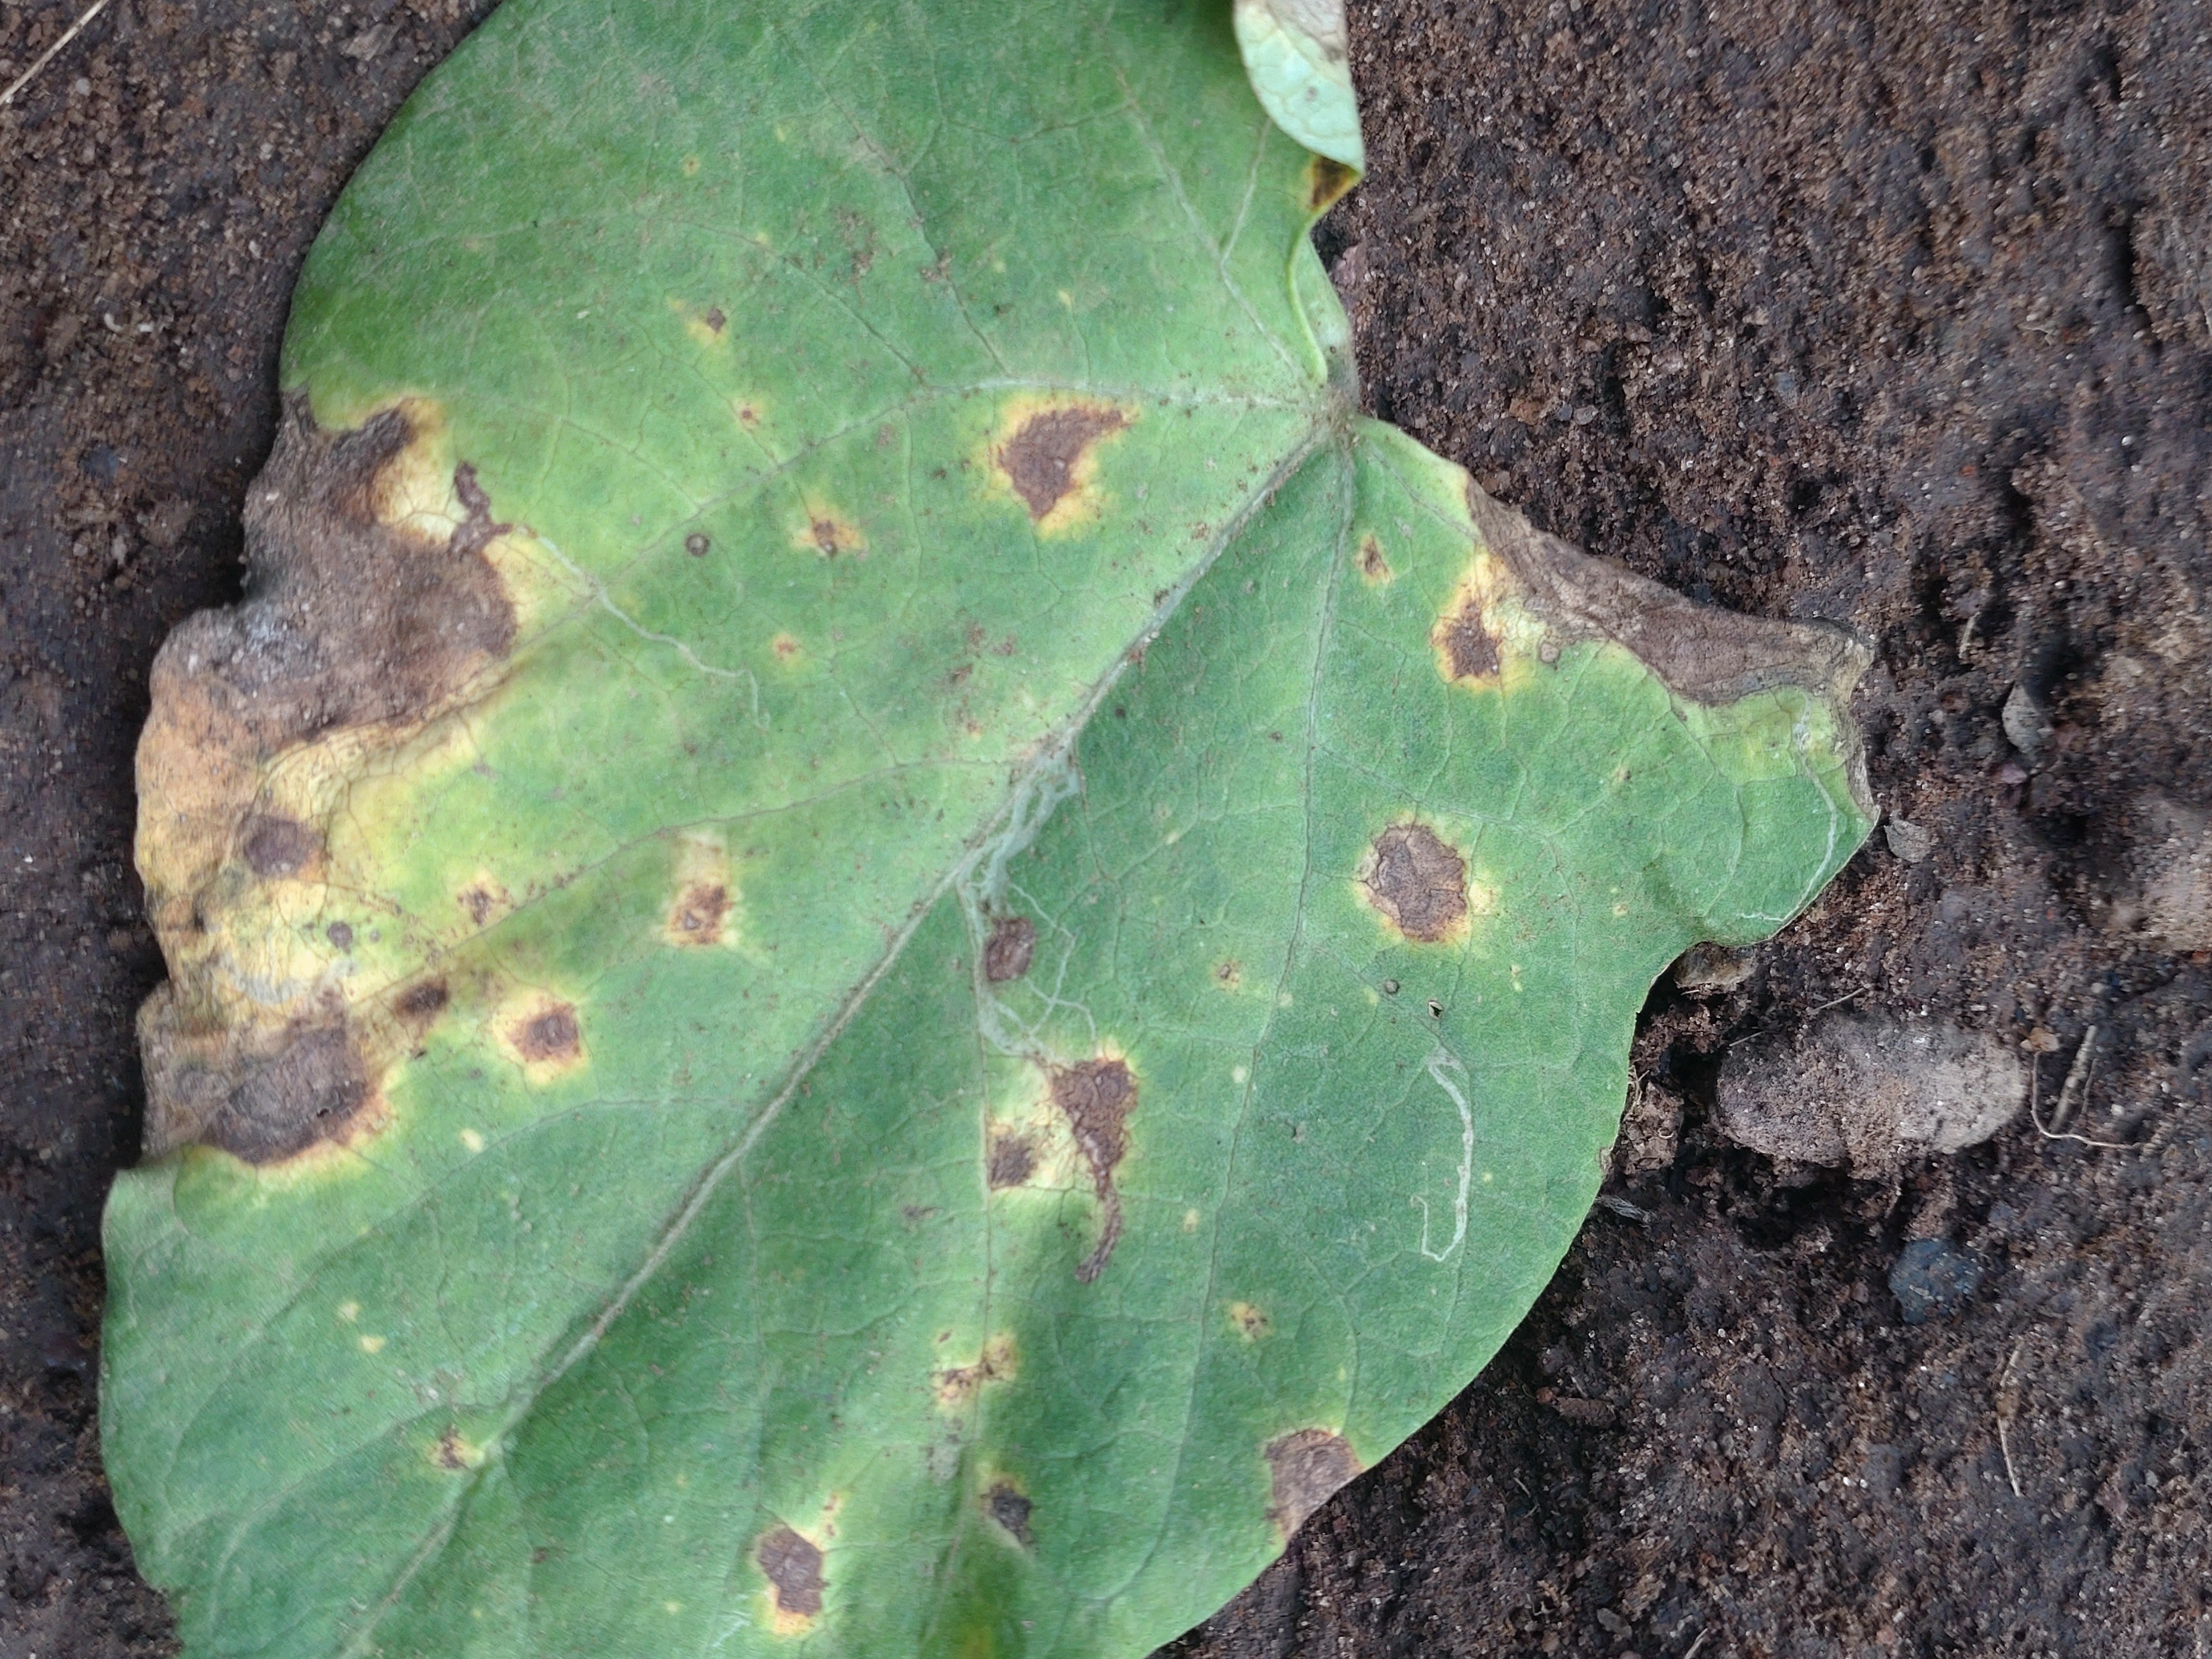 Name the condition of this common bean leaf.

rust
